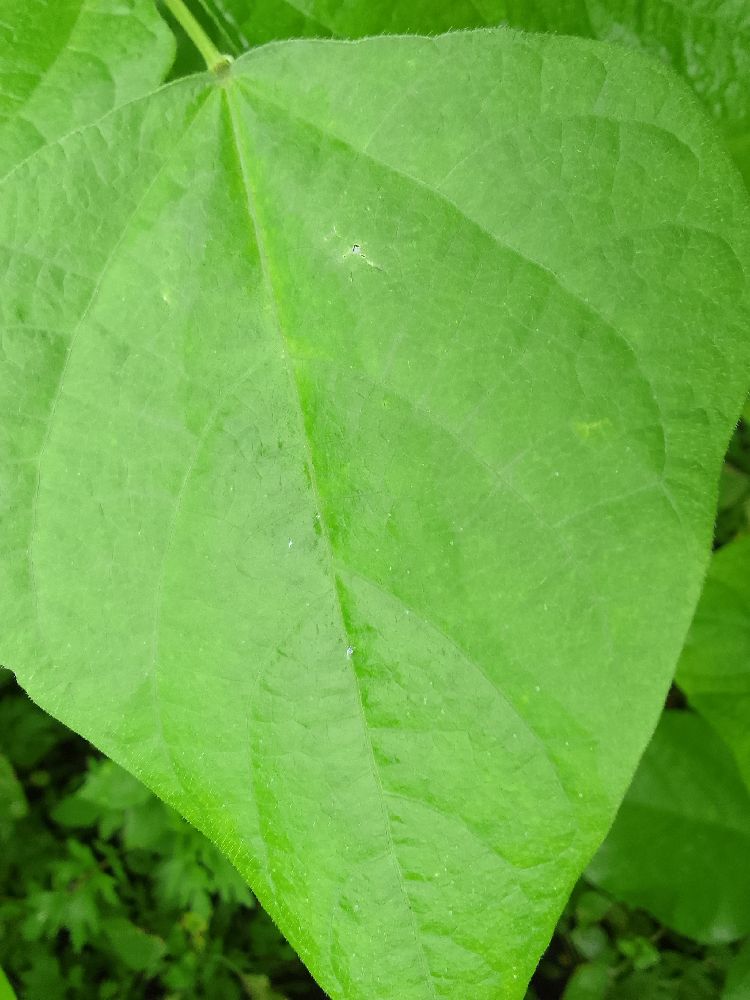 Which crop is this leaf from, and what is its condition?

common bean, healthy
